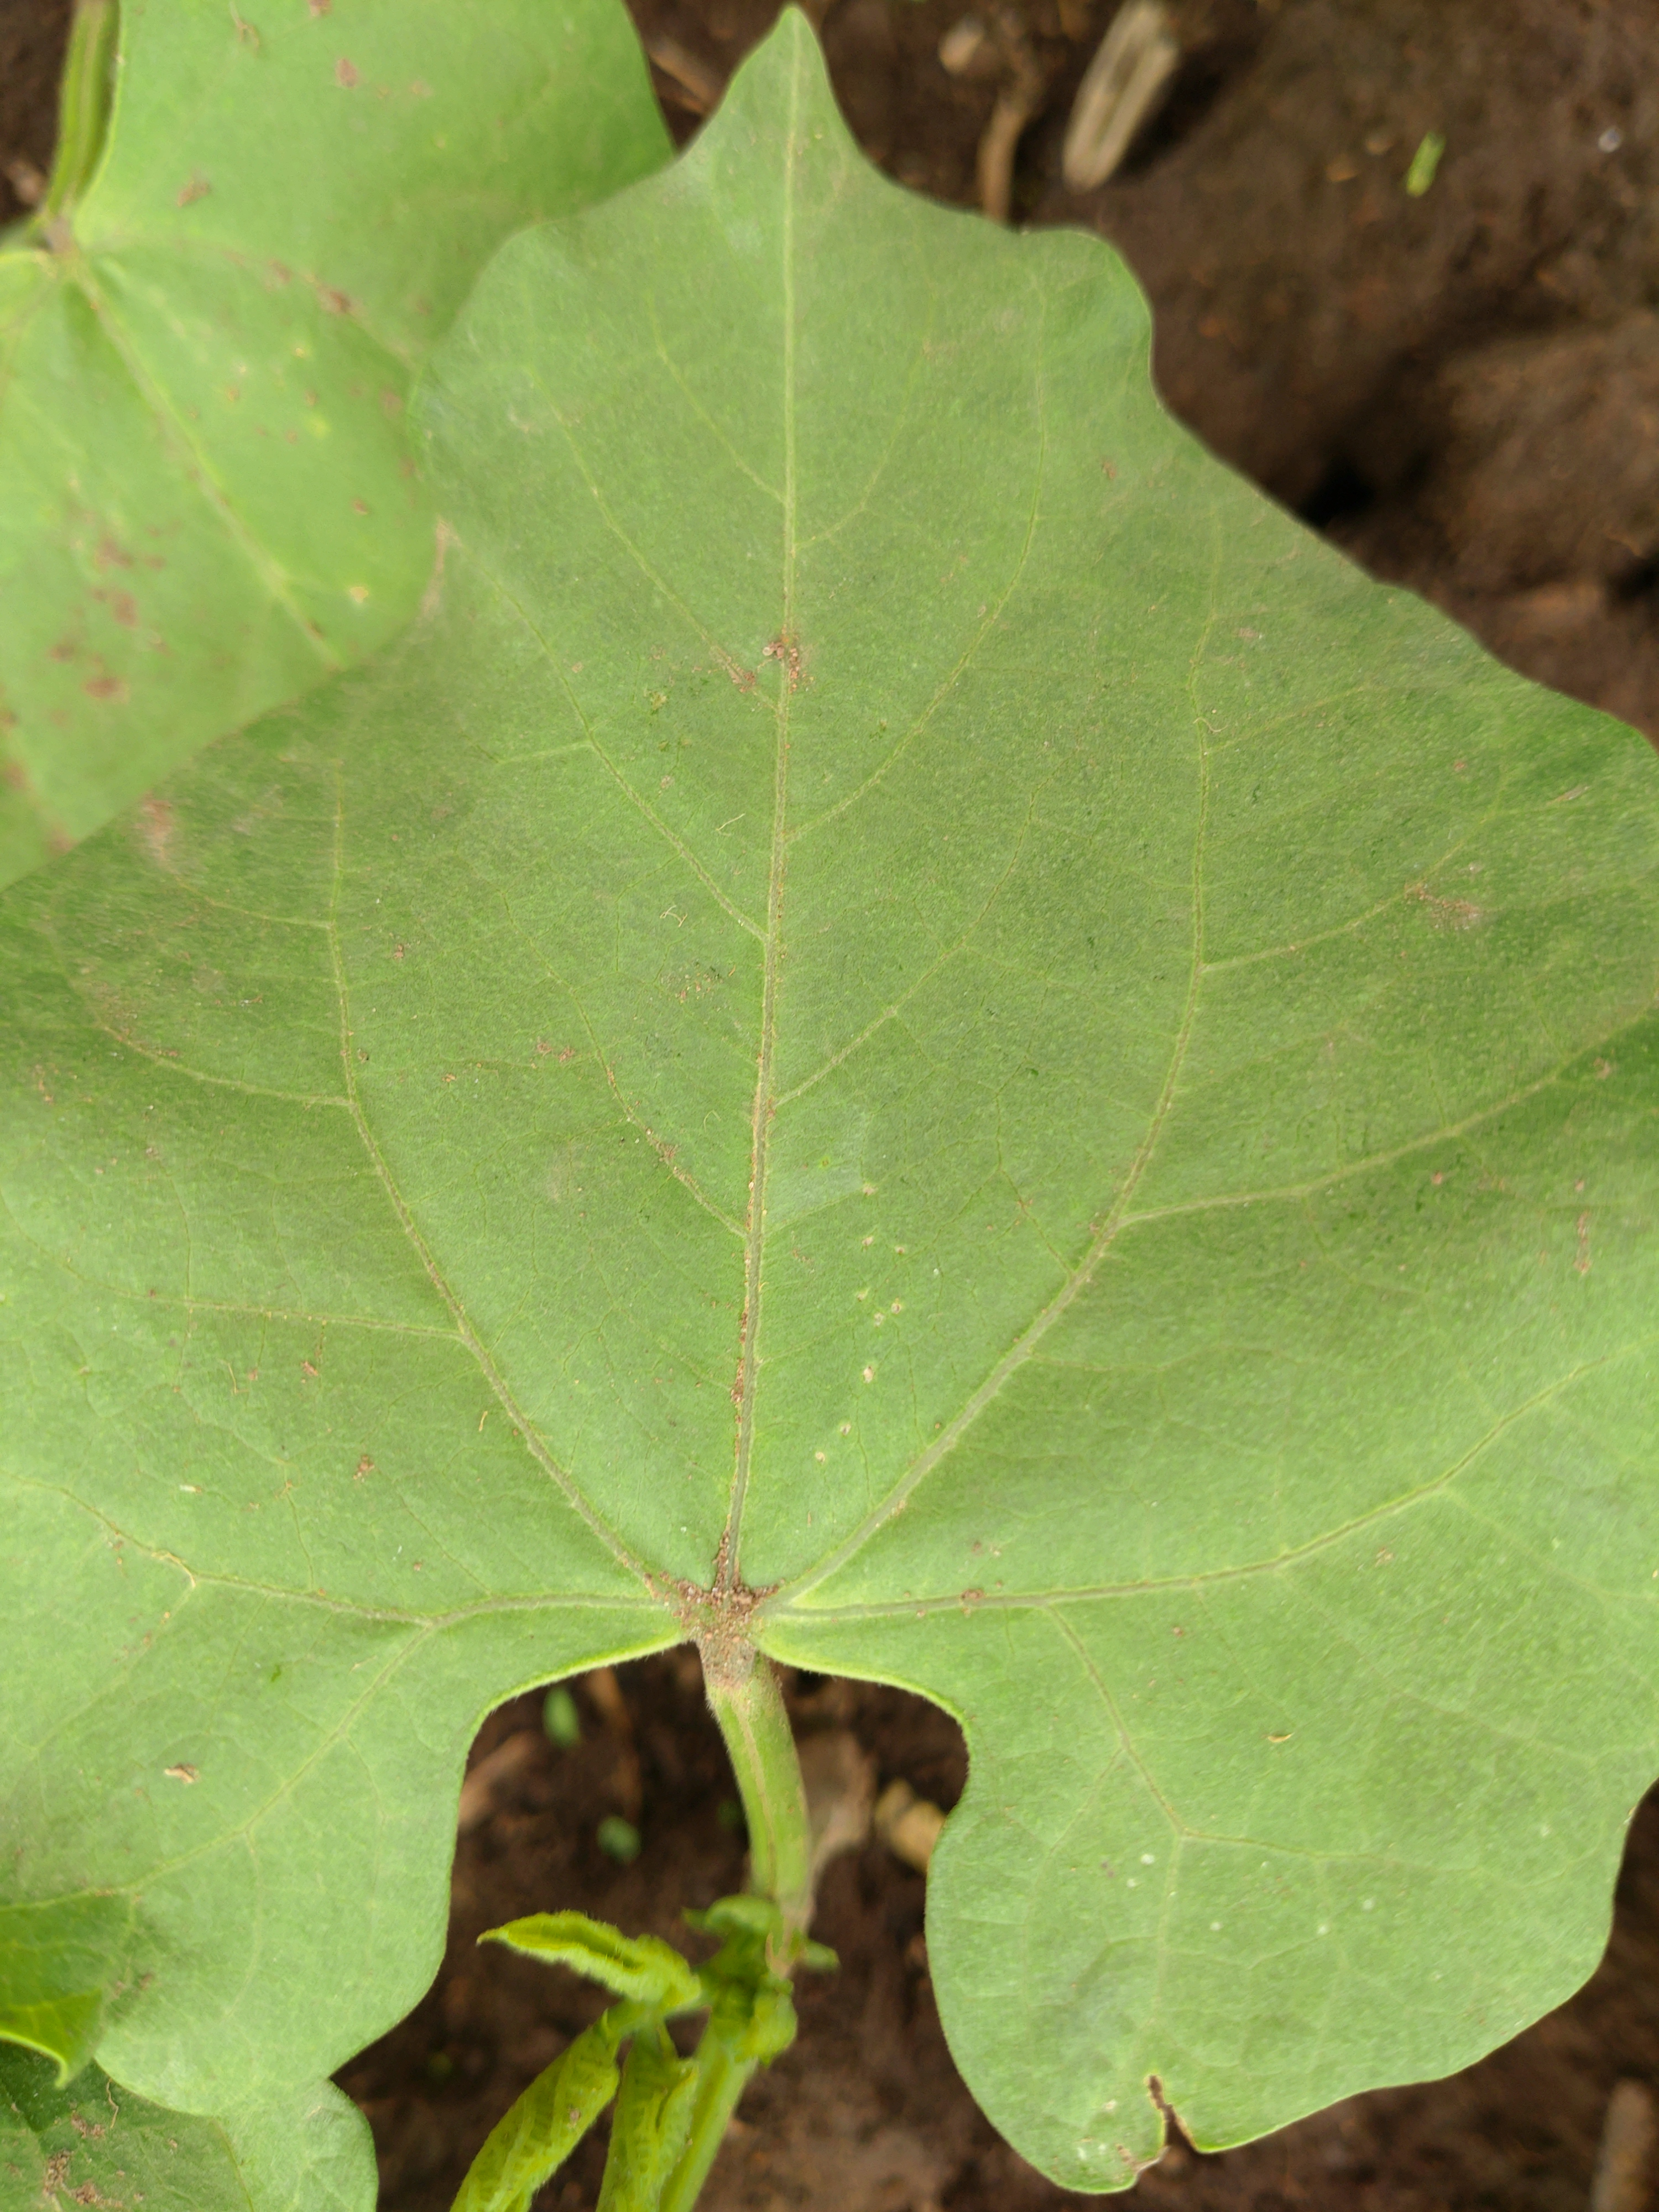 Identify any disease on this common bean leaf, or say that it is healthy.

healthy
